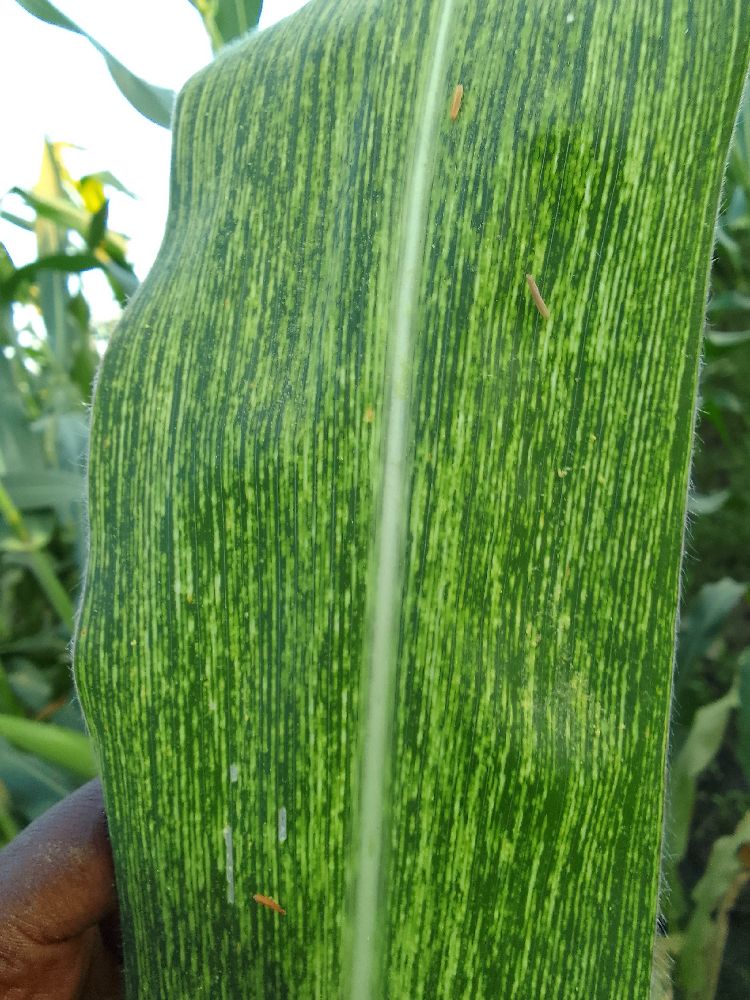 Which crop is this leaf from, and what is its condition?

maize, maize streak virus
